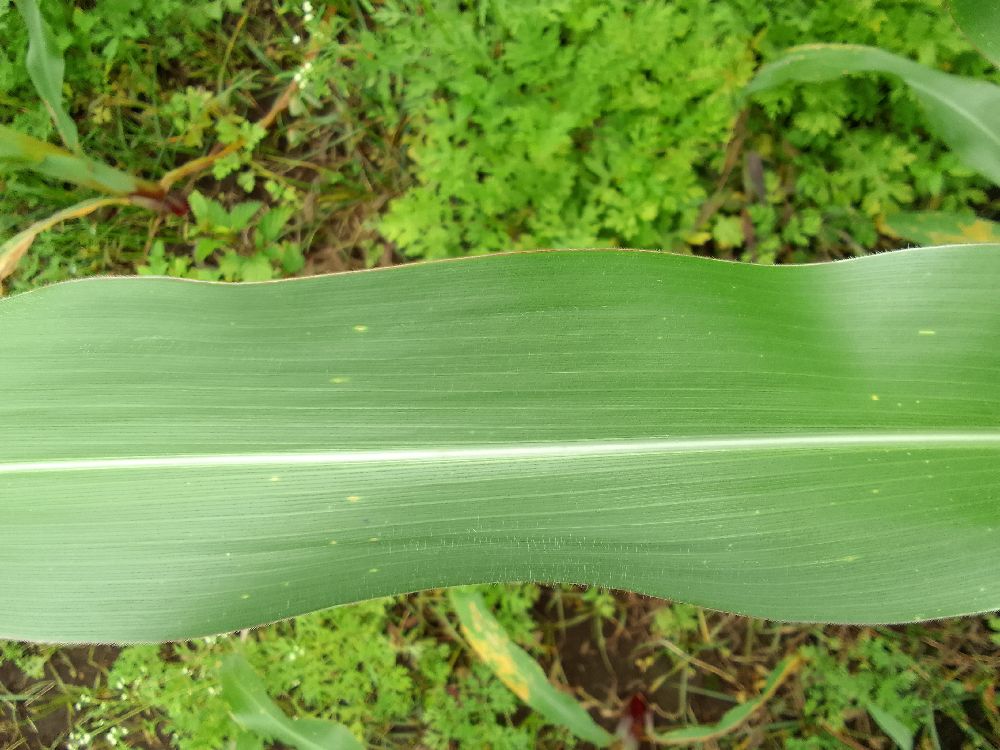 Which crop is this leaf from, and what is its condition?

maize, healthy
